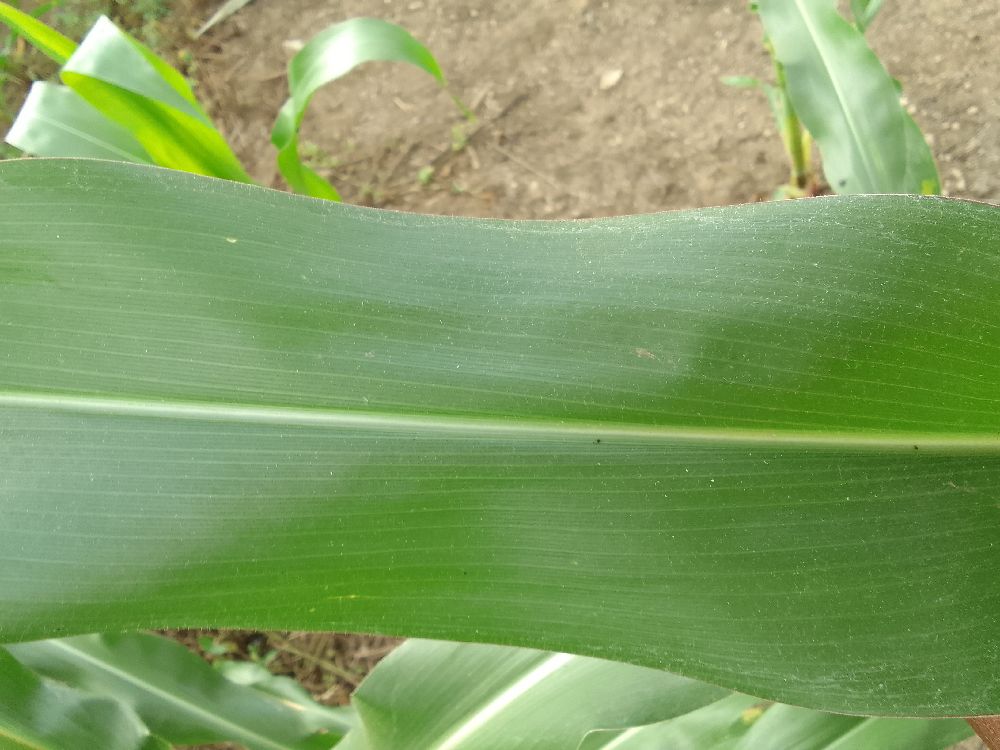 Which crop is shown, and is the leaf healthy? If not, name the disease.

maize, healthy
